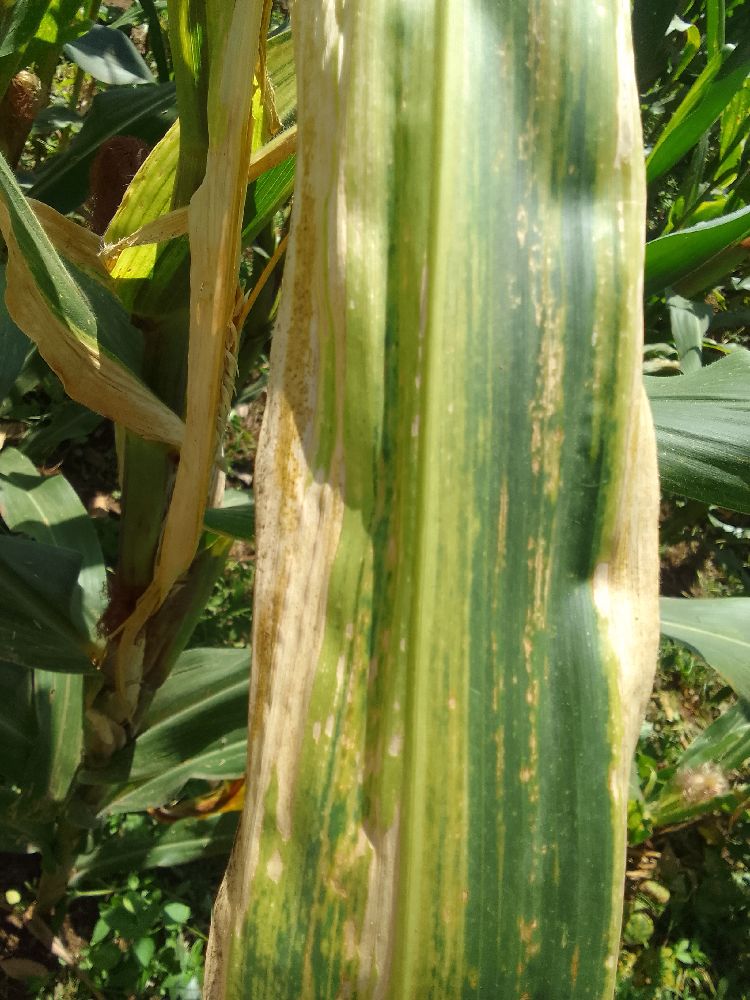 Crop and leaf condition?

maize, maize lethal necrosis
